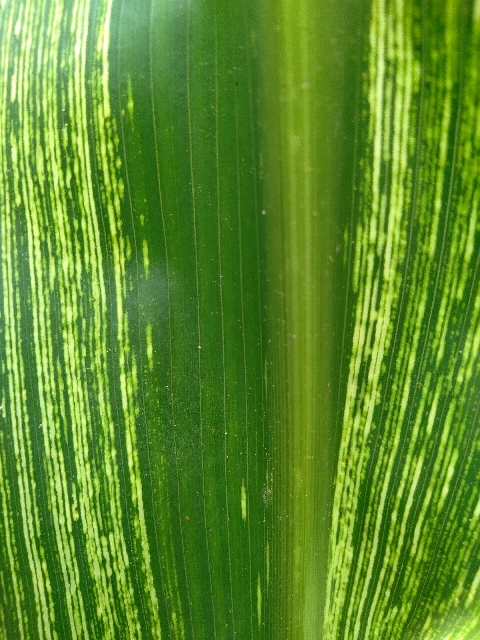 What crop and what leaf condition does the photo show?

maize, maize streak virus
